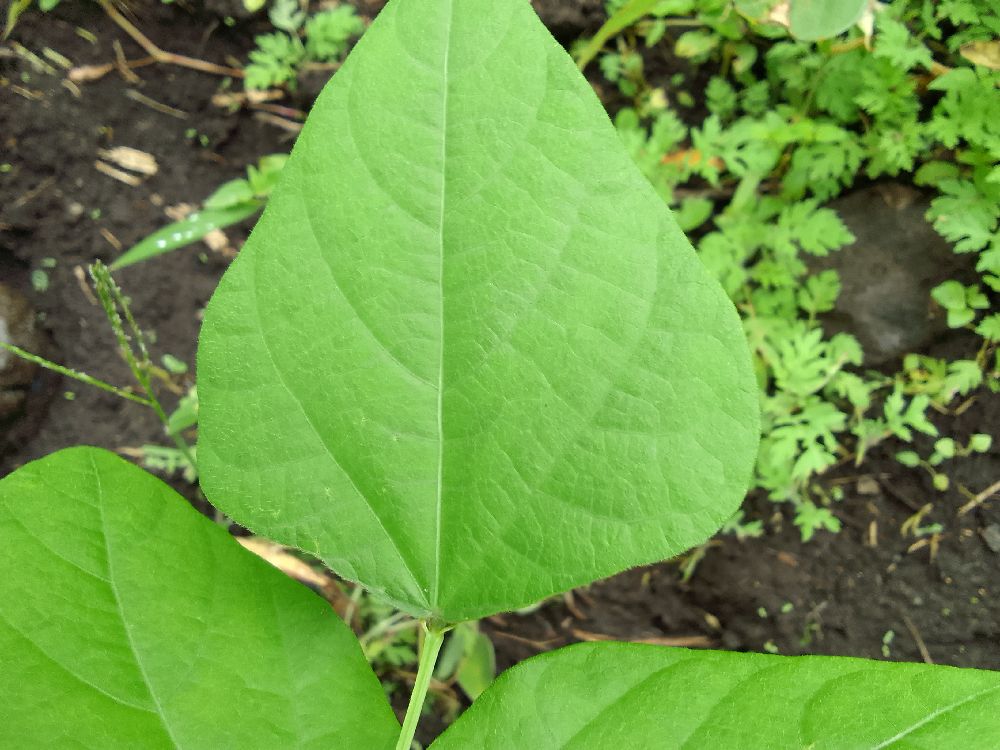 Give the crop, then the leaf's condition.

common bean, healthy
